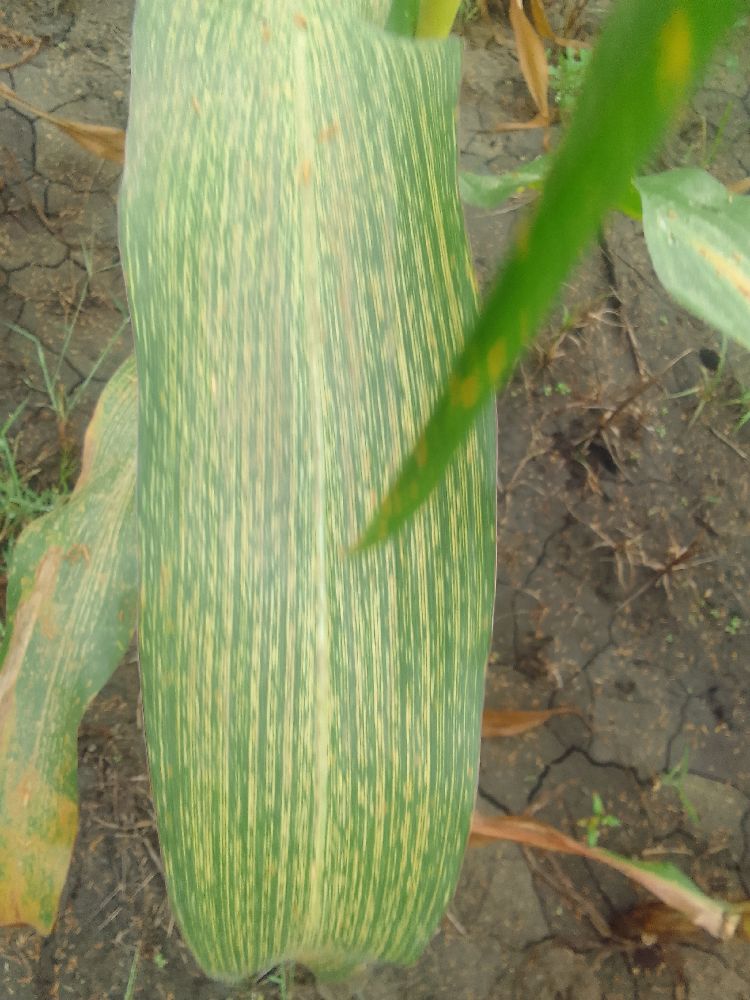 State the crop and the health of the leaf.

maize, maize streak virus
